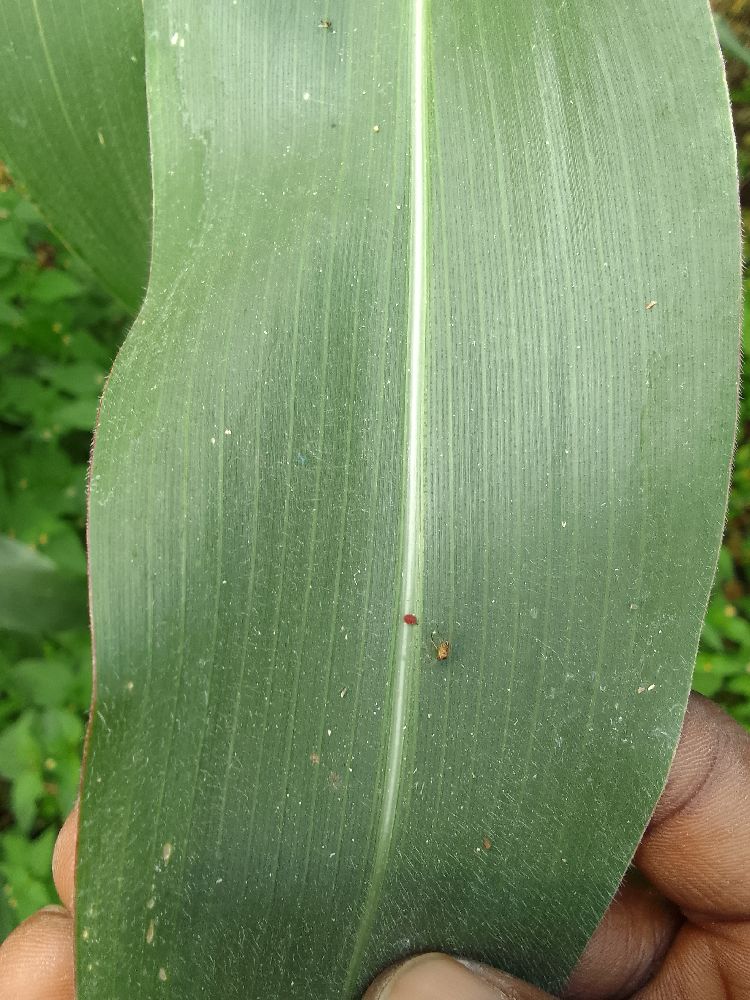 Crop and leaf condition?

maize, healthy
